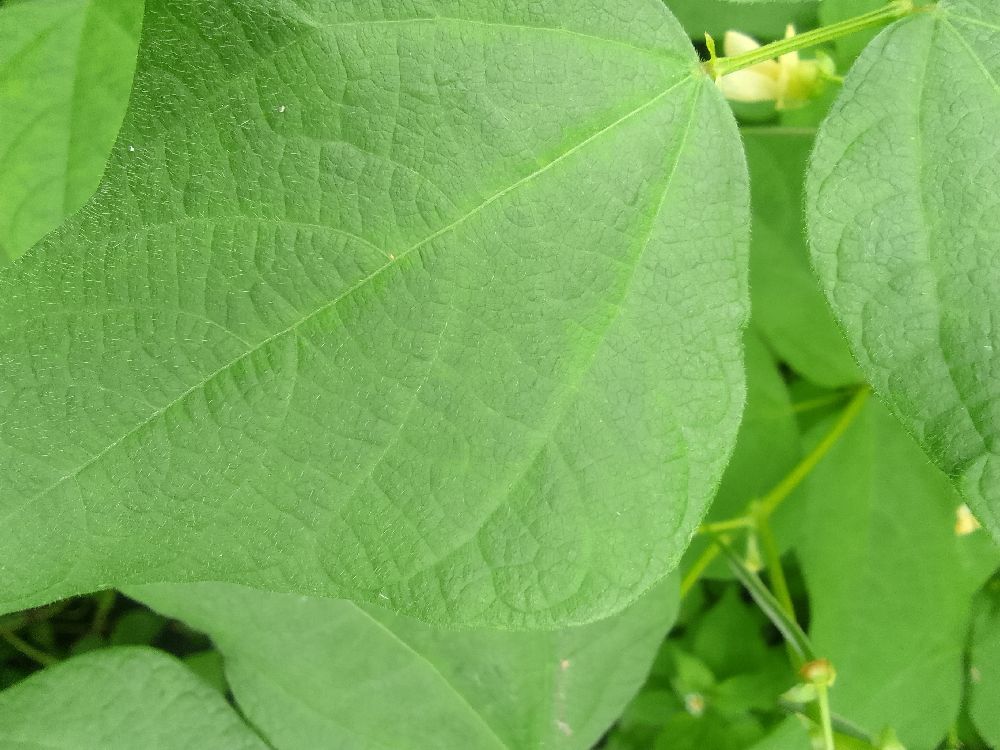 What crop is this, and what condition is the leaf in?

common bean, healthy
